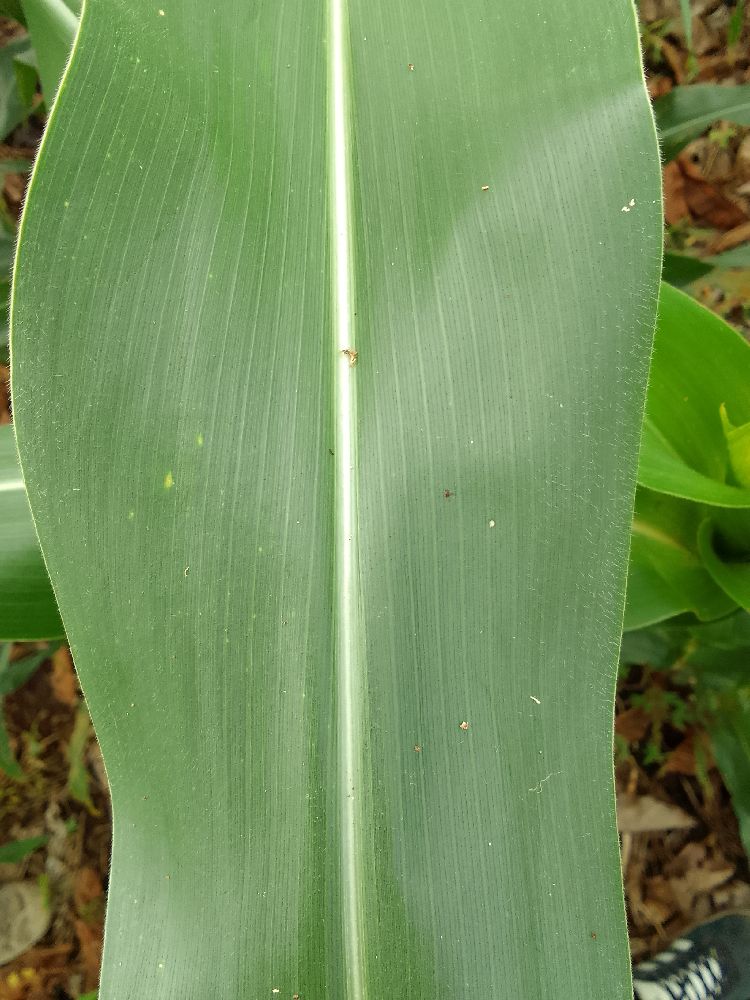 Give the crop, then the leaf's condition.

maize, healthy
